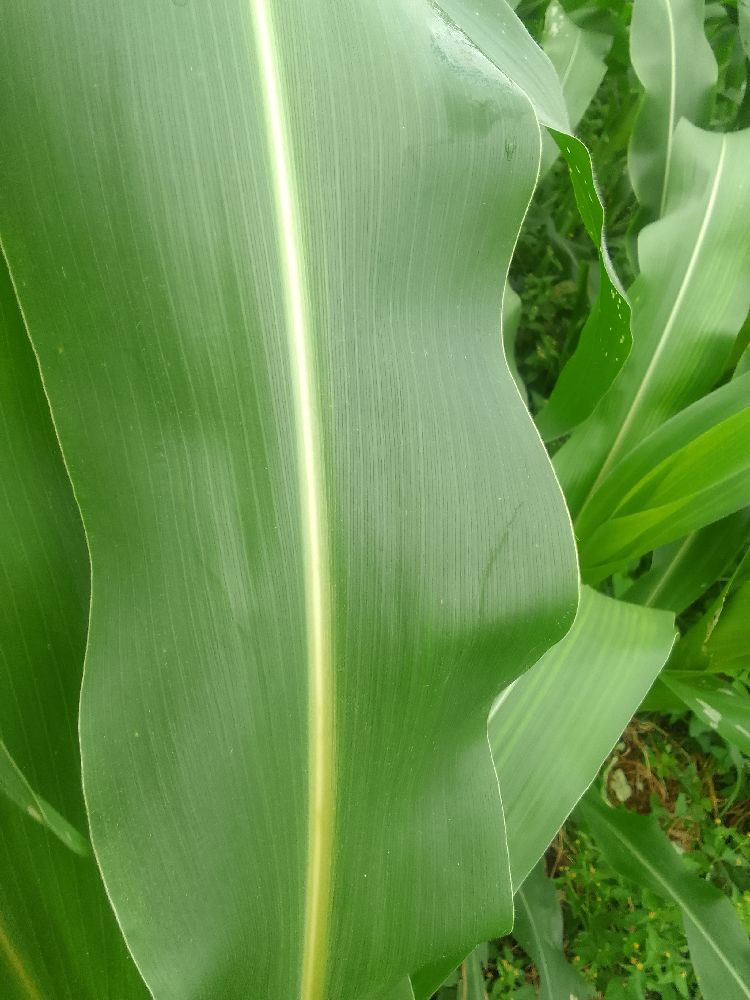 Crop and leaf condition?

maize, healthy
